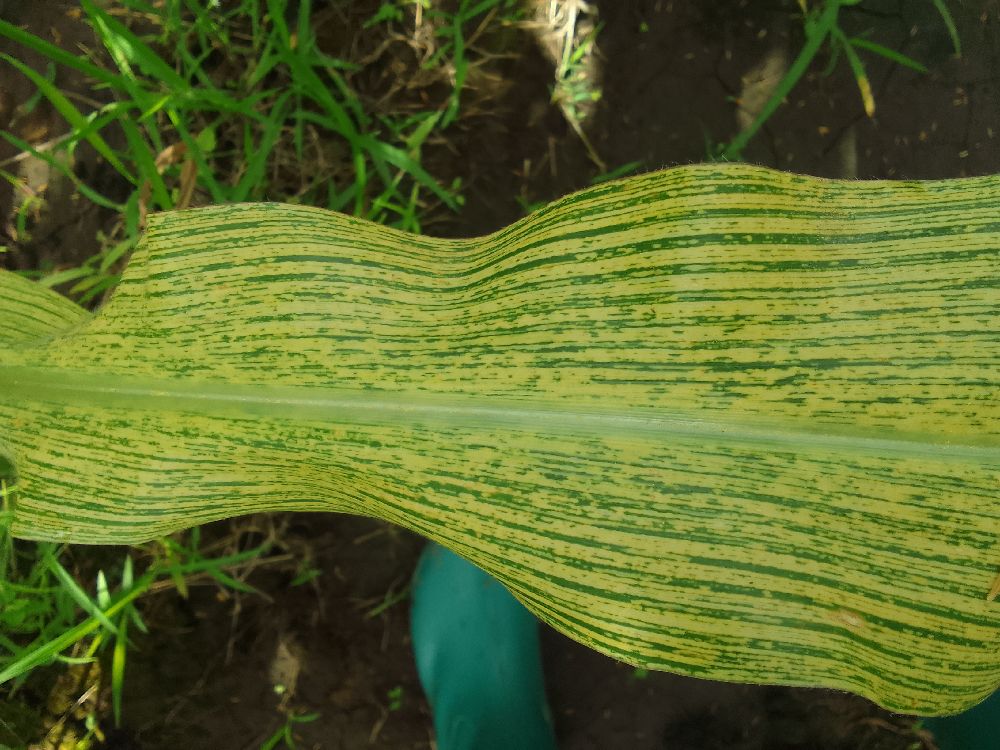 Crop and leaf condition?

maize, maize streak virus
